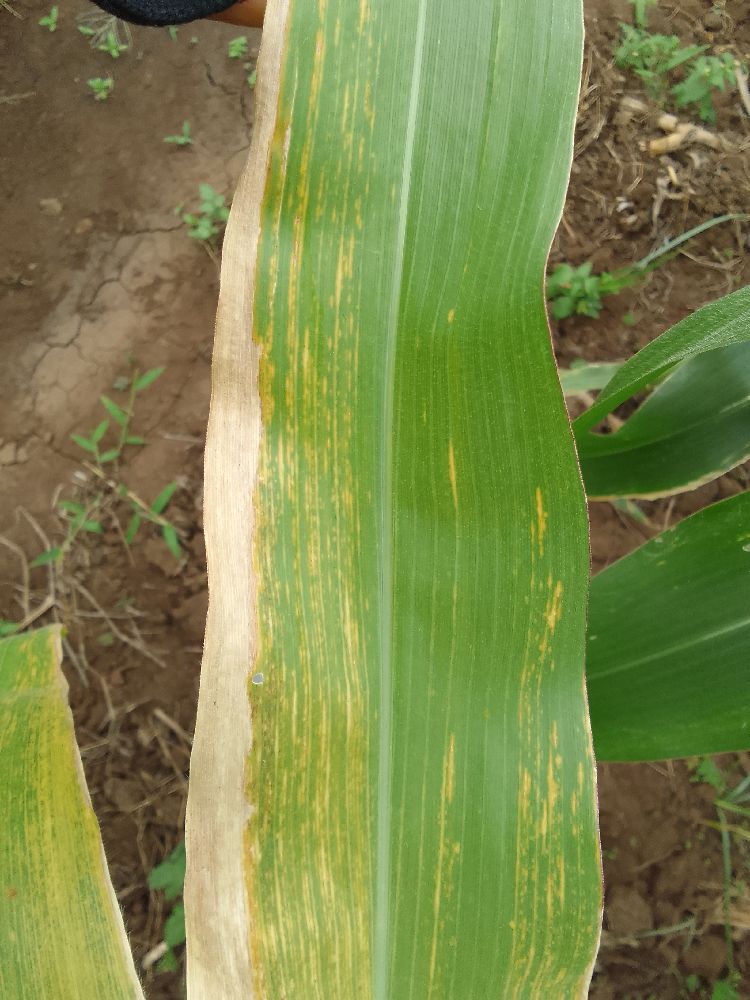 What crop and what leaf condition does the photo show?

maize, maize lethal necrosis
